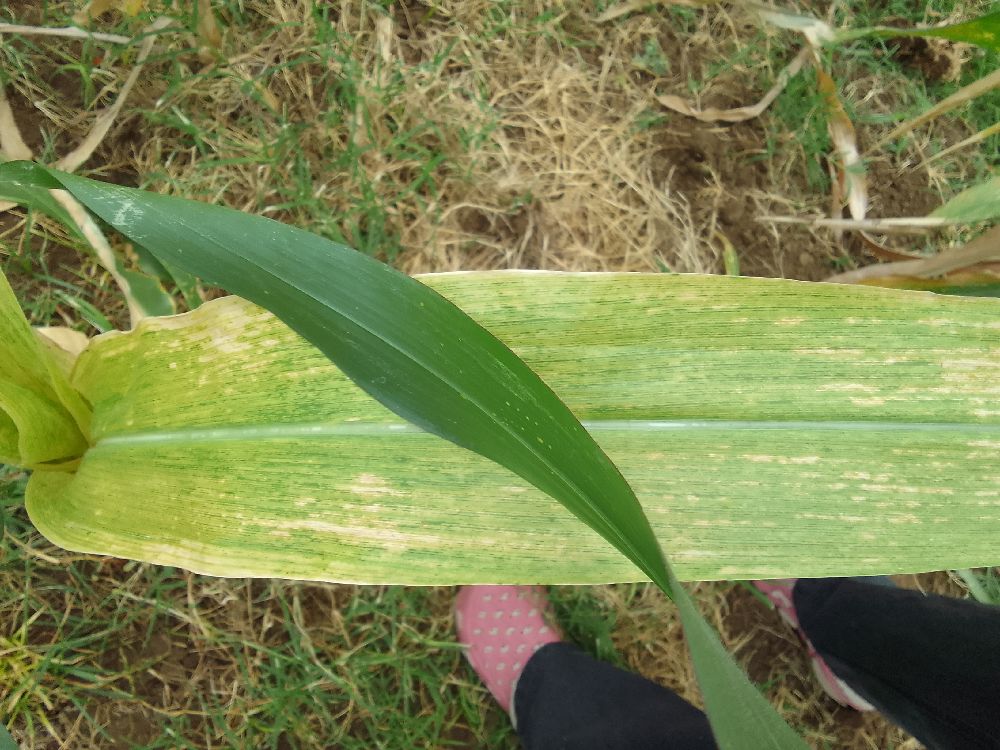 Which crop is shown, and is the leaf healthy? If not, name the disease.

maize, maize lethal necrosis
